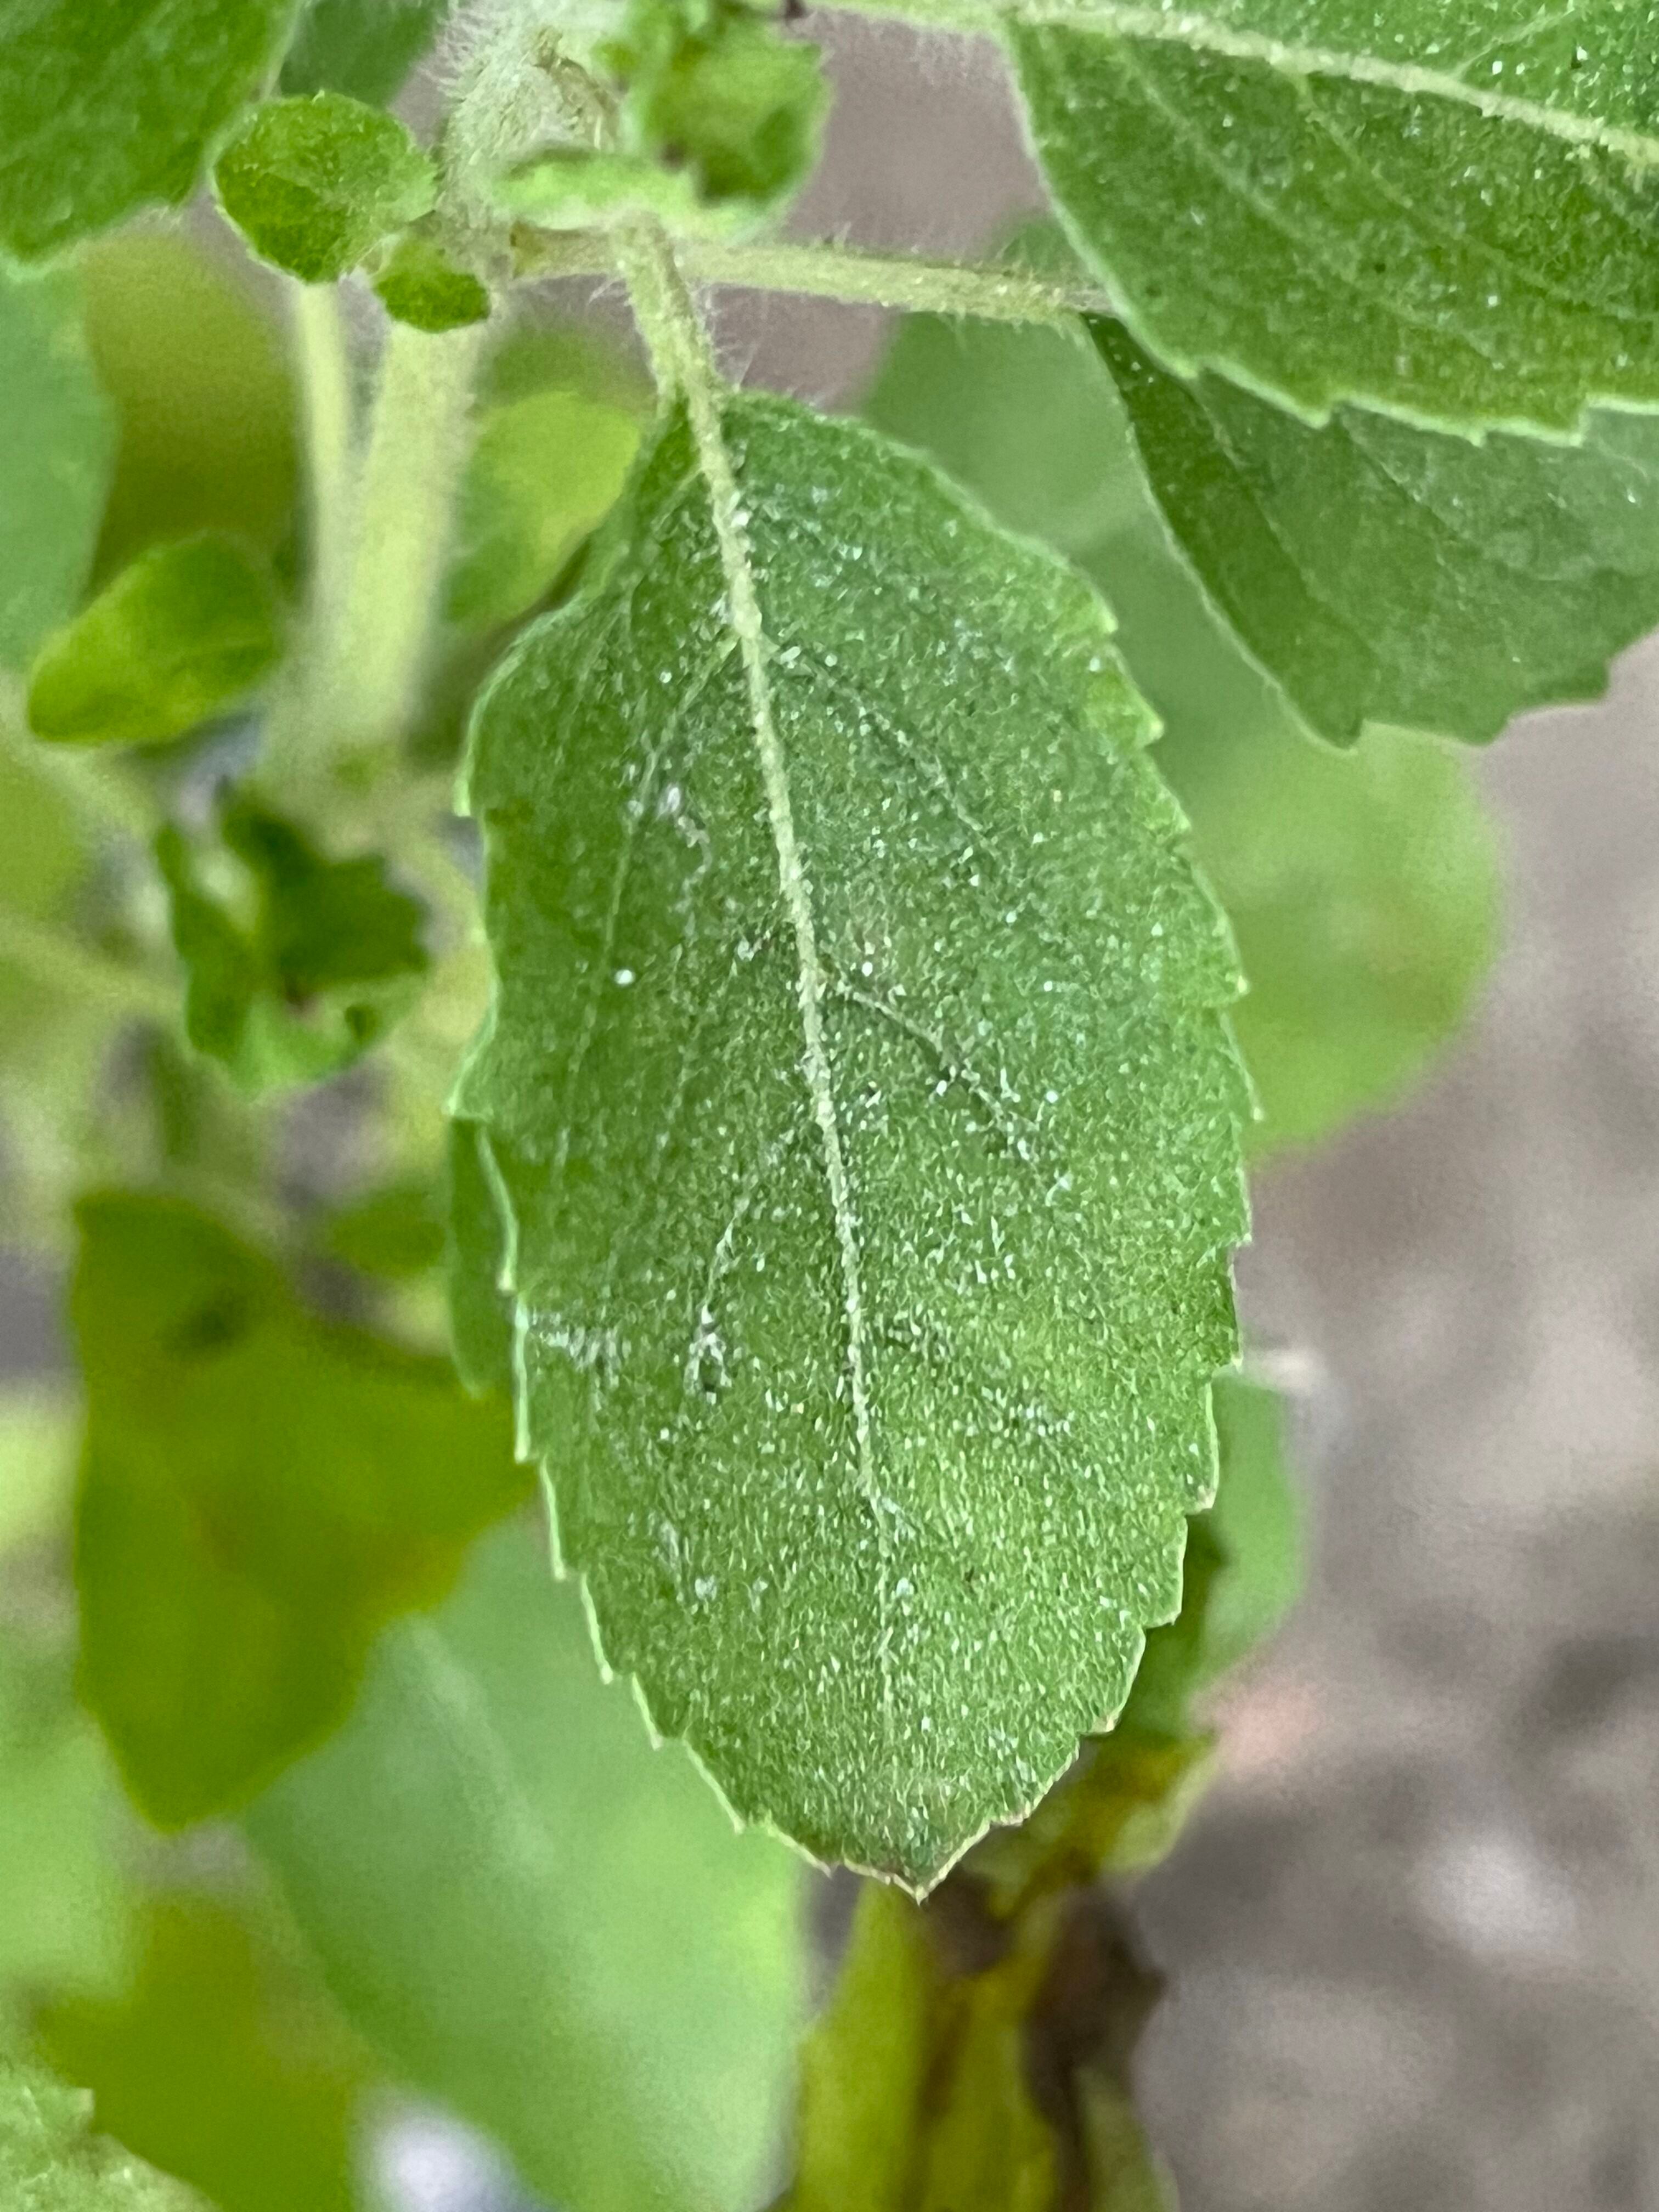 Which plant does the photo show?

tulshi
